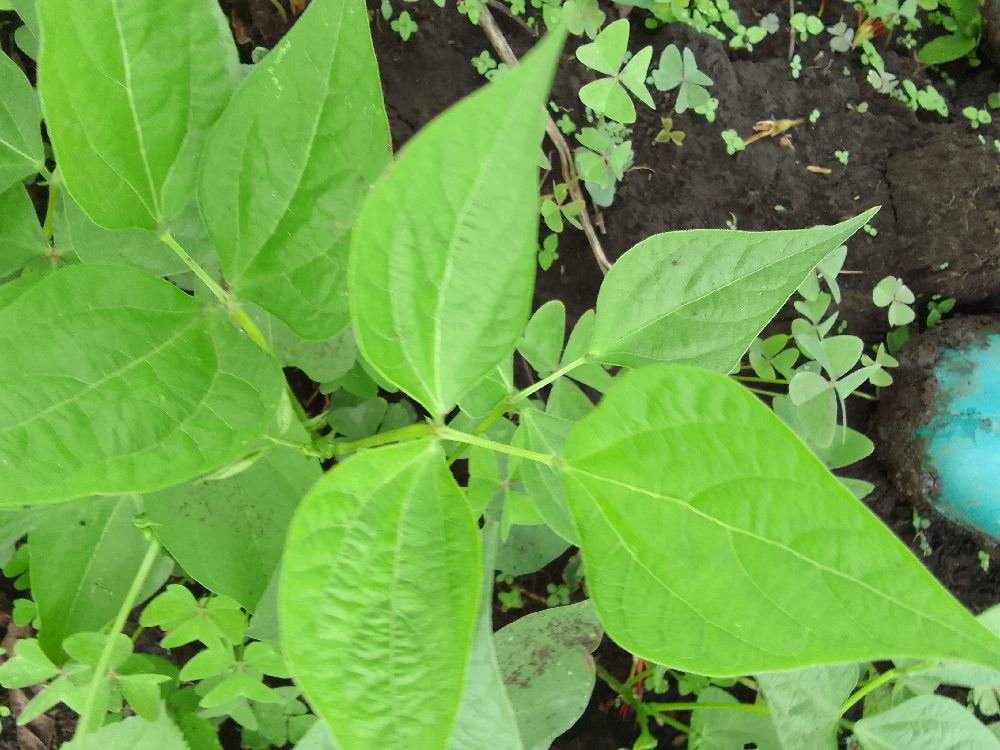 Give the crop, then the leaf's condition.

common bean, healthy
